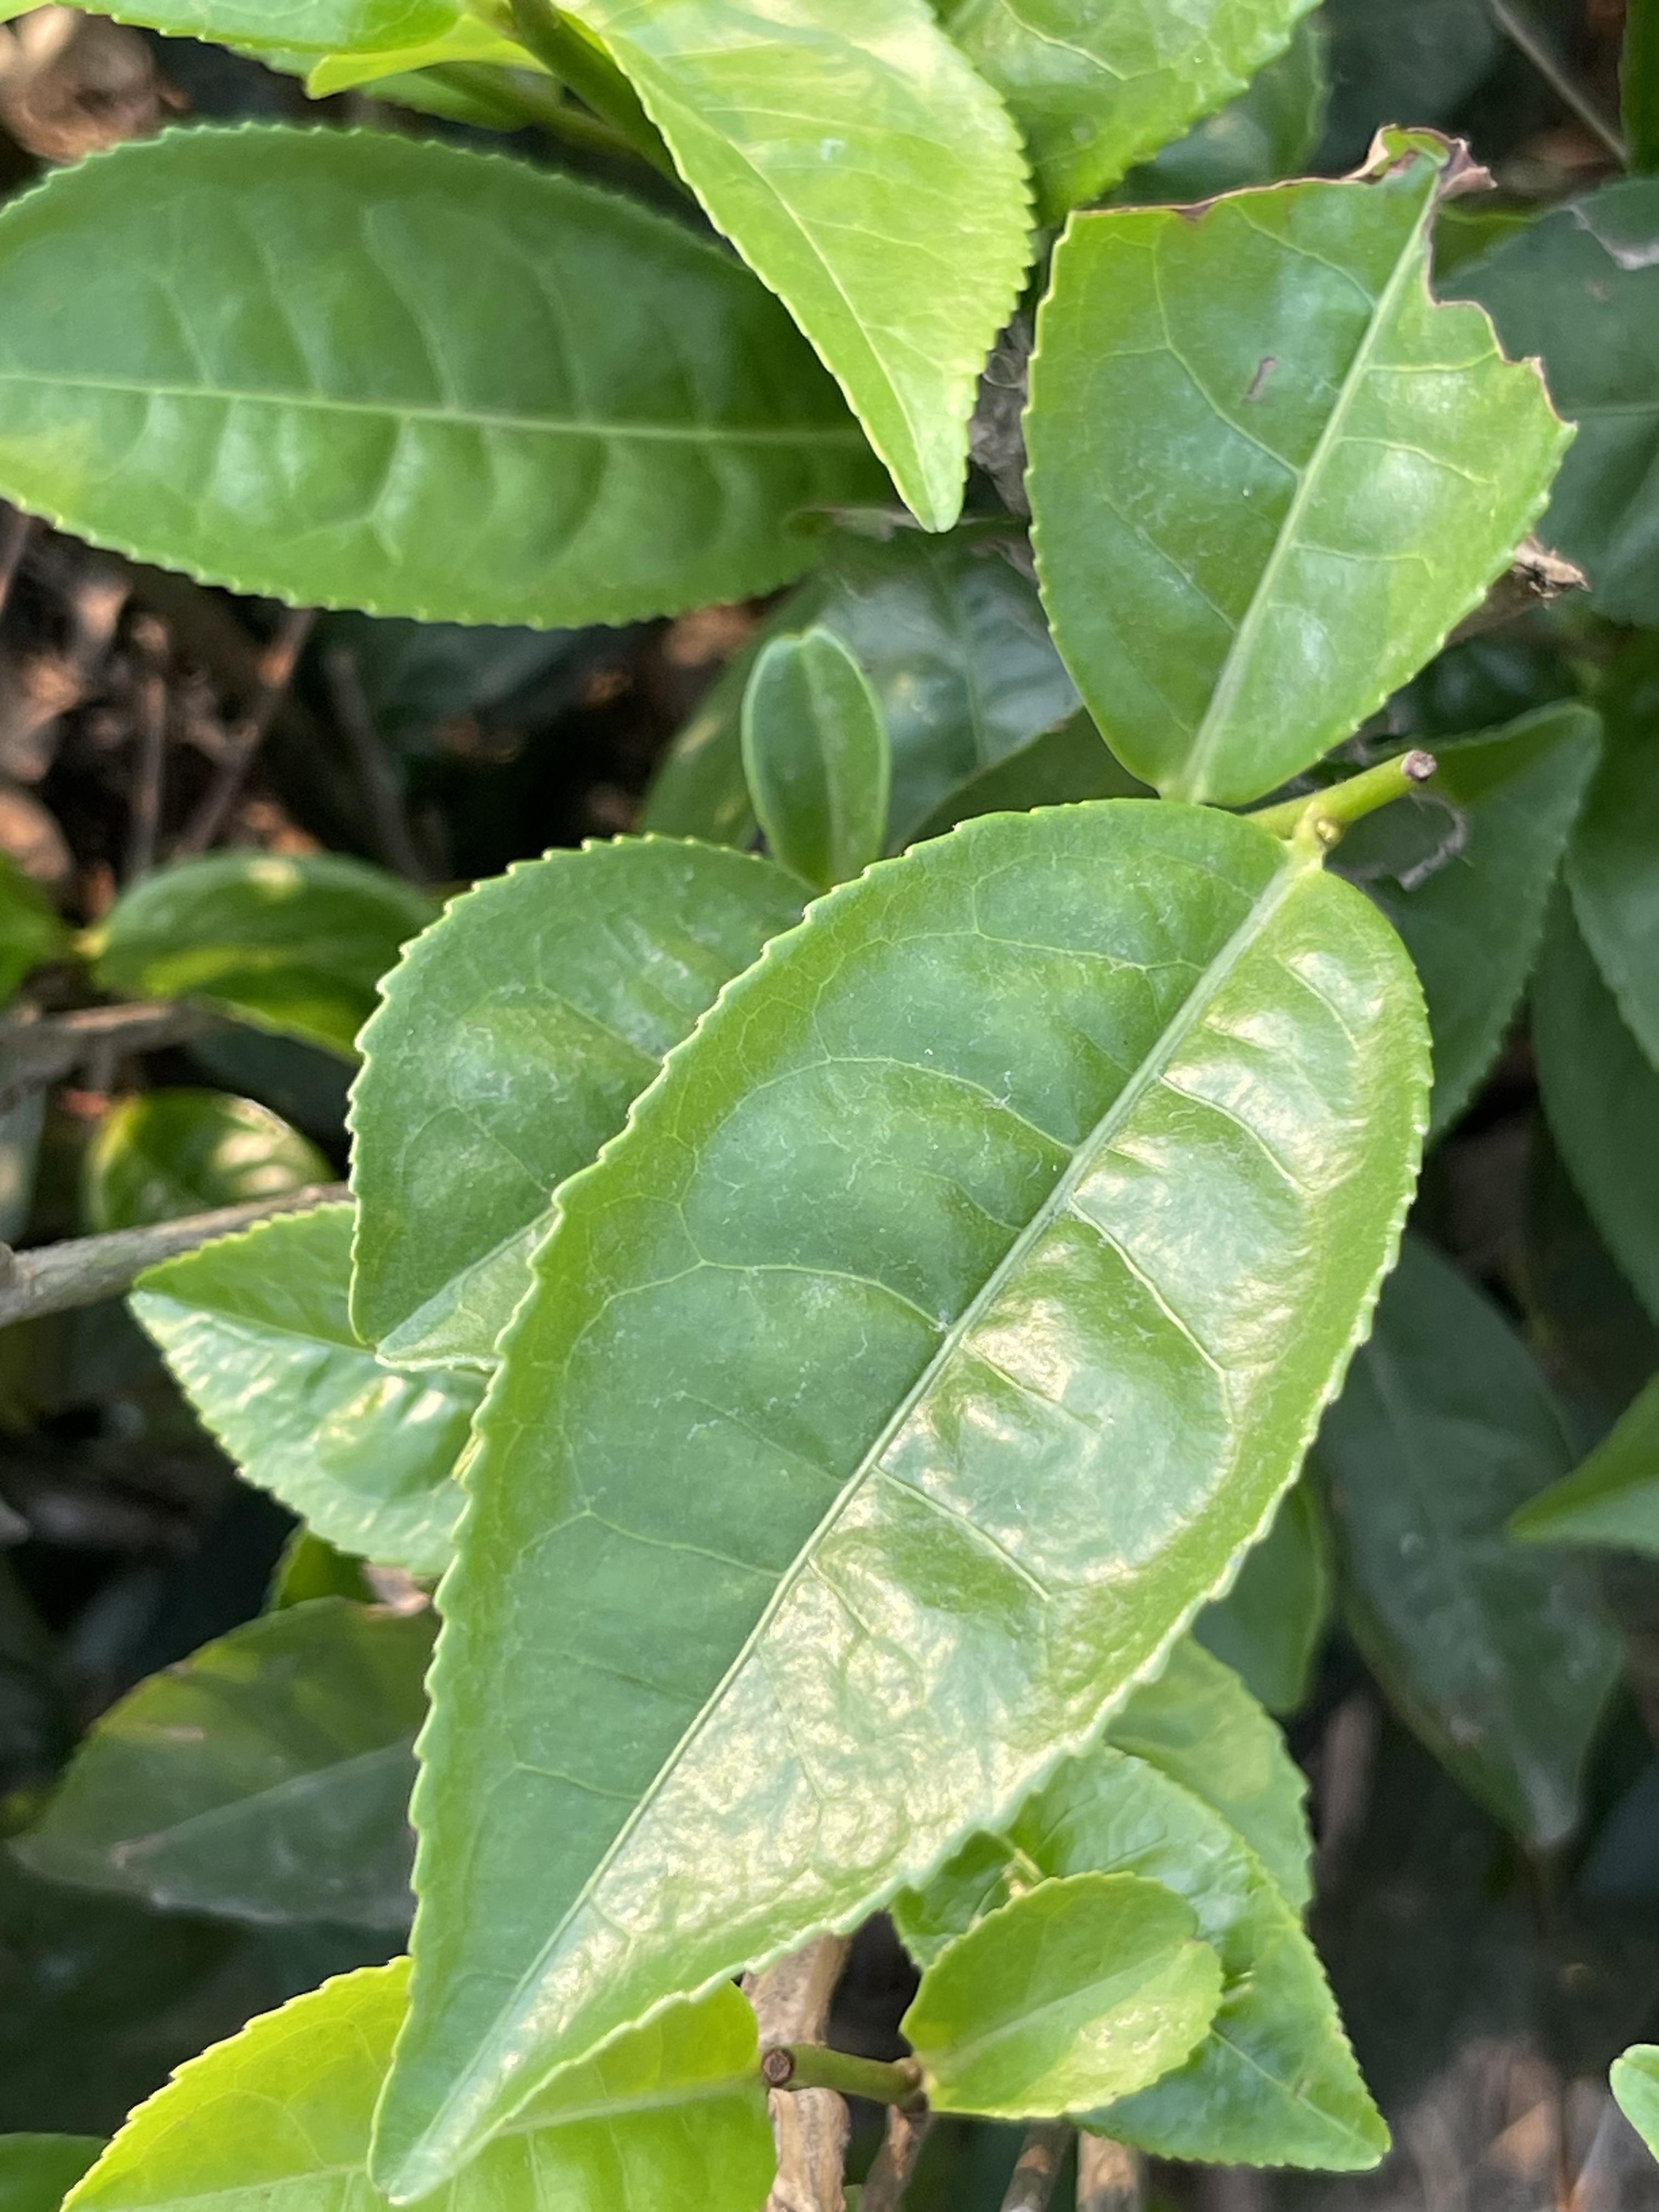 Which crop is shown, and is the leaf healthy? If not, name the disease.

tea, healthy leaf
